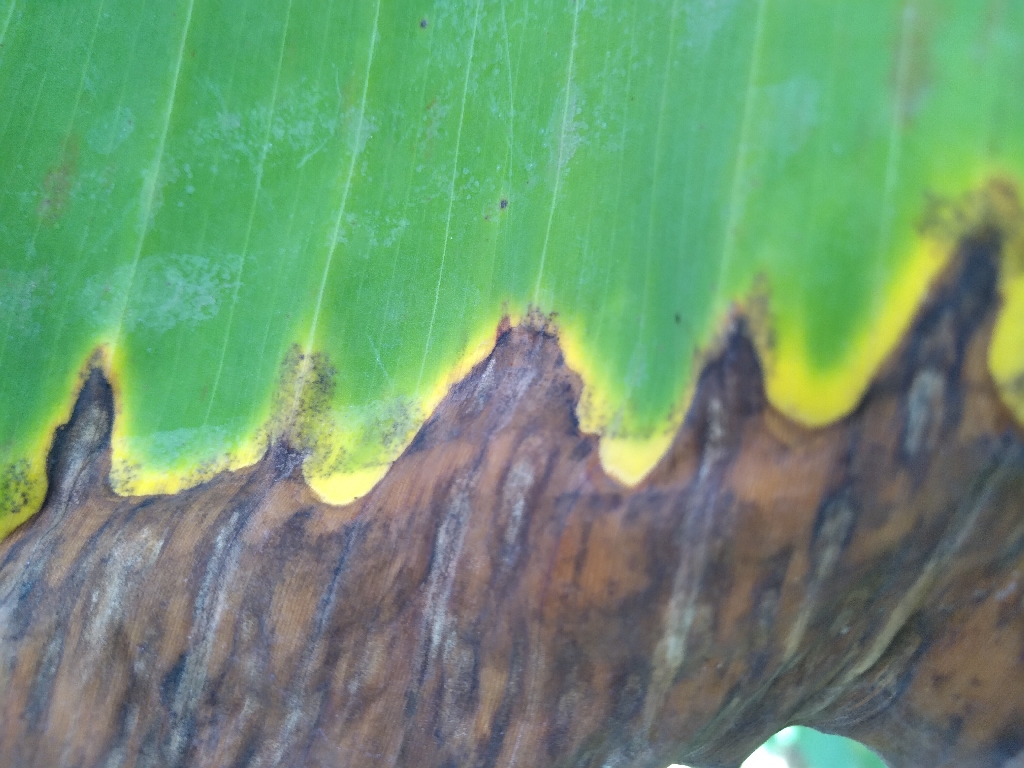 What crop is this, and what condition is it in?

banana, black sigatoka
